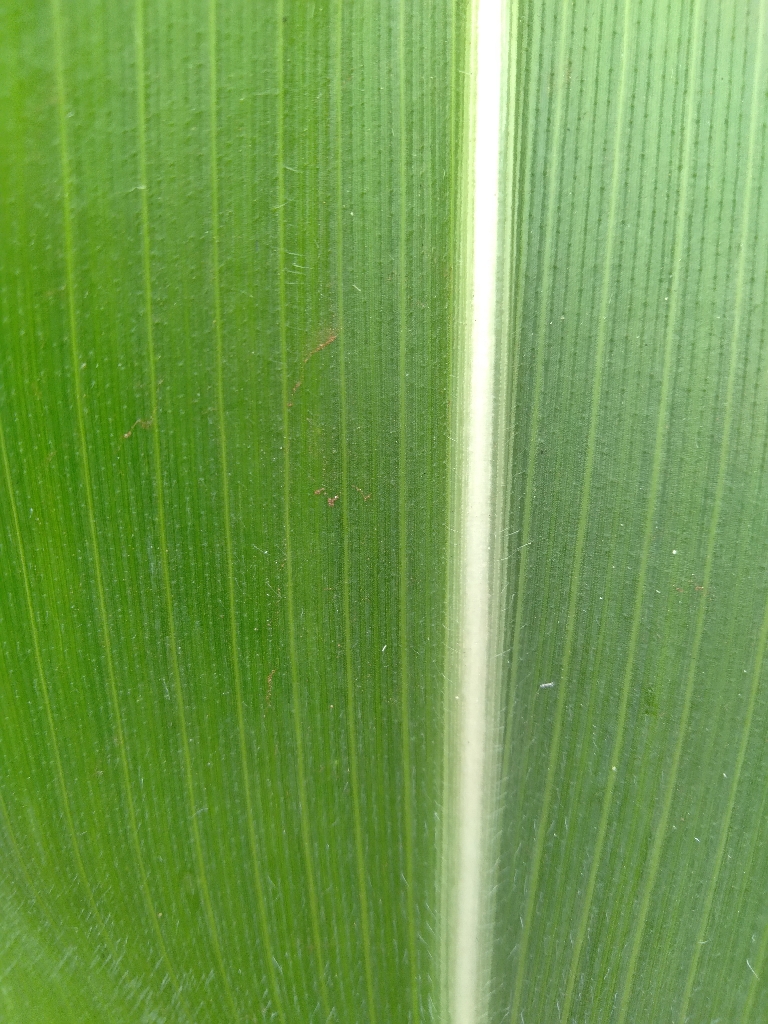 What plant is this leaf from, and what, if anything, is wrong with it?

maize, healthy
